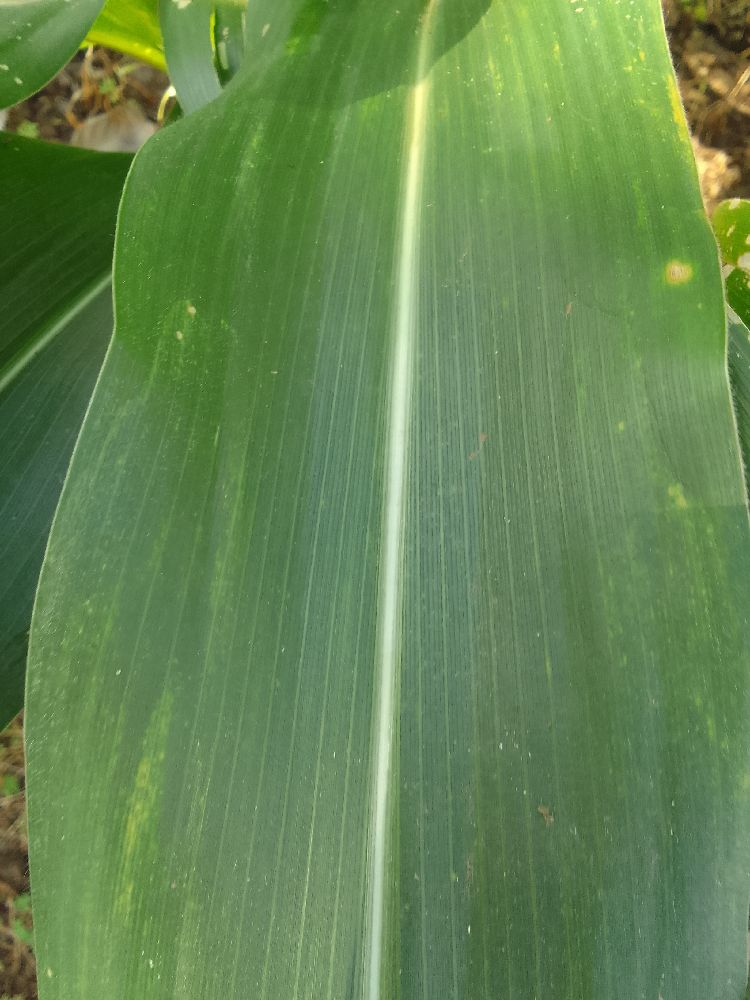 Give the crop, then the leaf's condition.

maize, healthy
